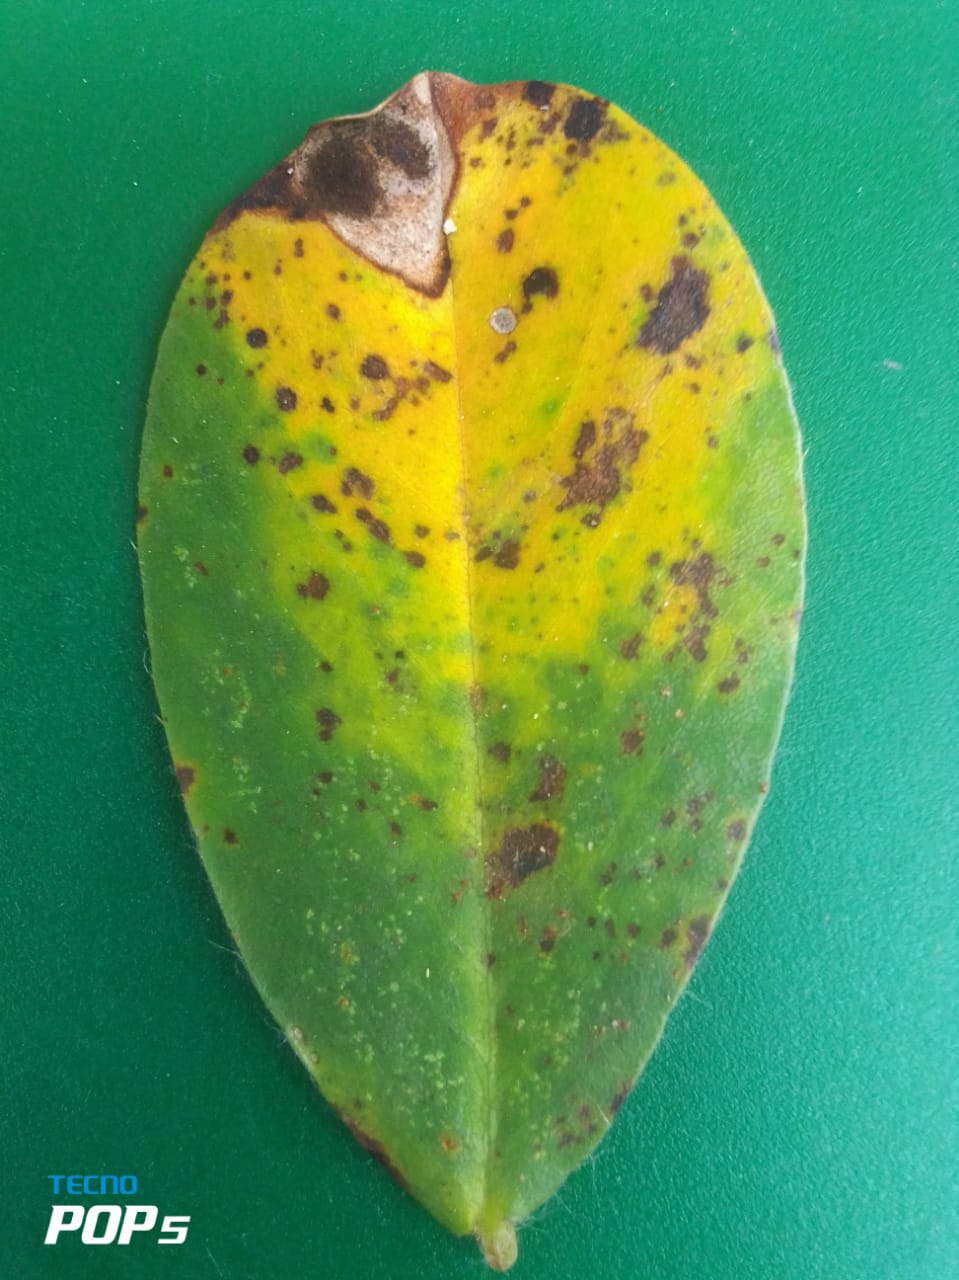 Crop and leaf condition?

peanut, phoma arachidicola
